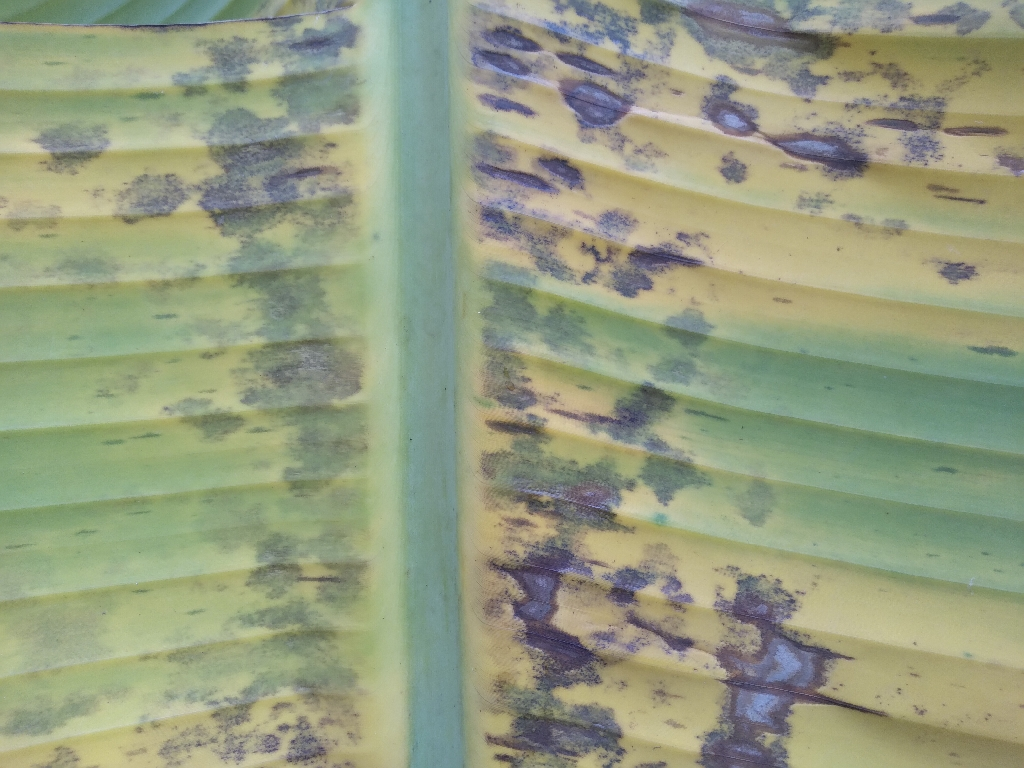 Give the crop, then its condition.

banana, black sigatoka
